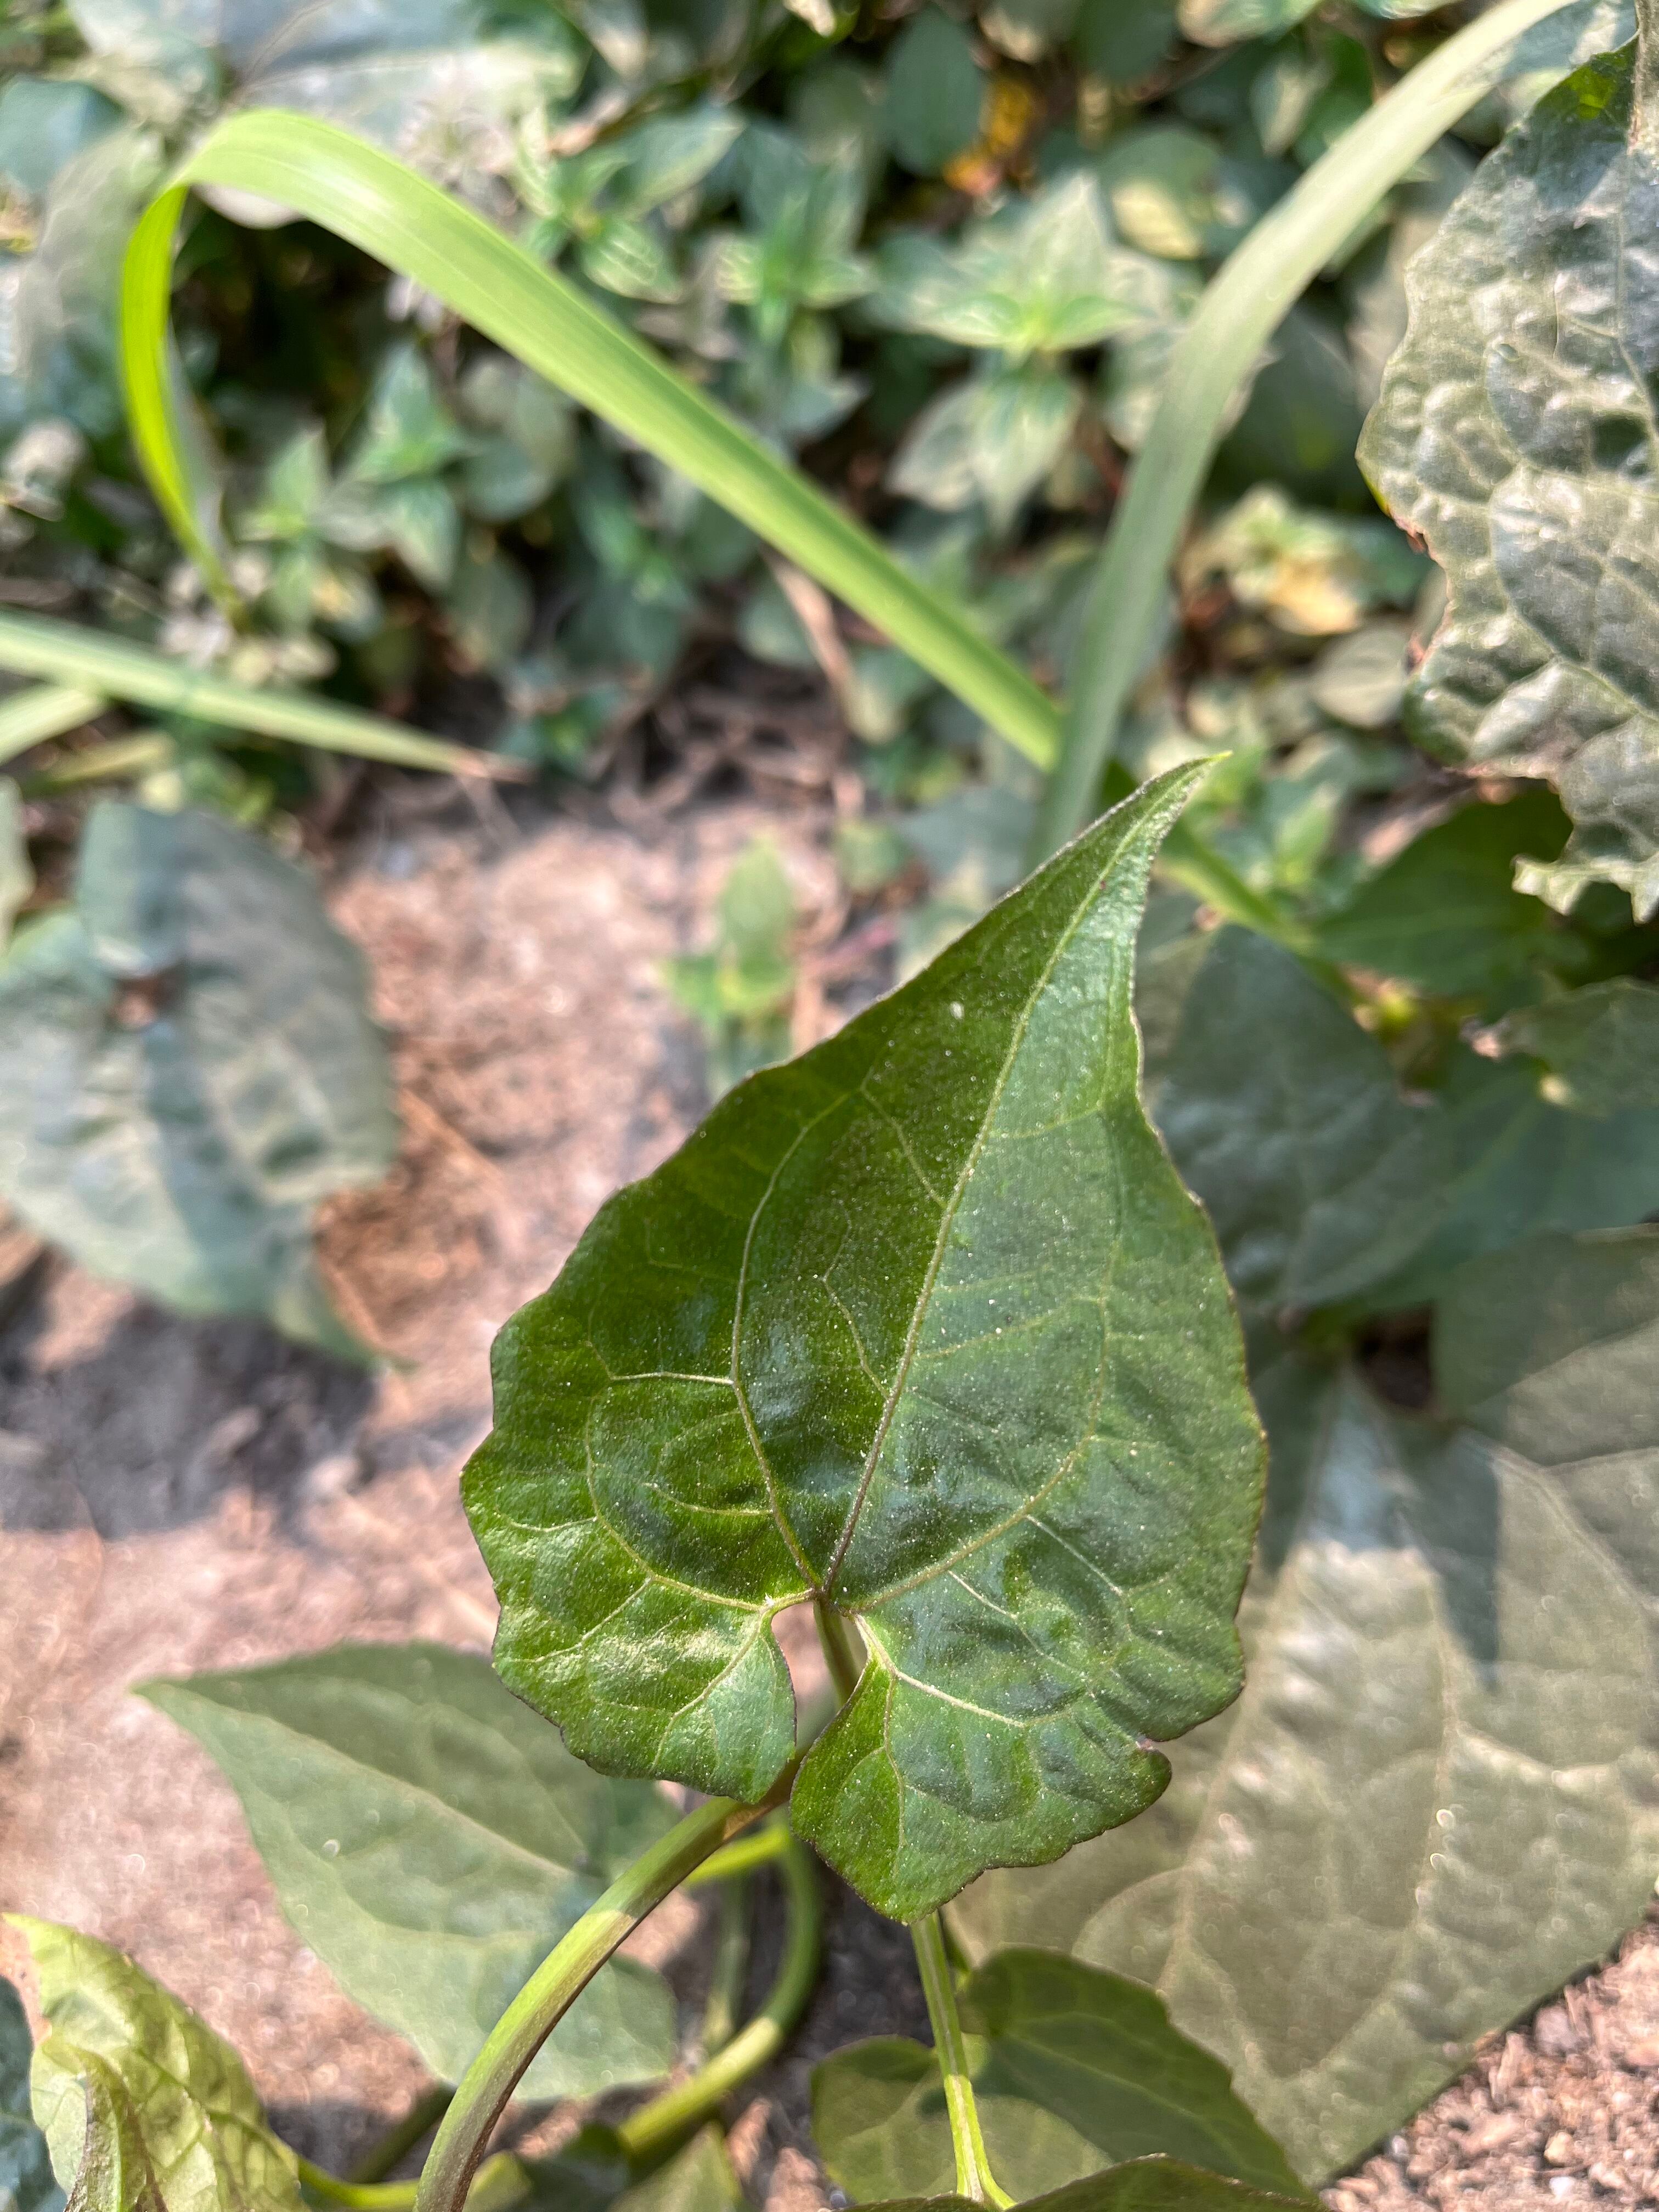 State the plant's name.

bitter vine
